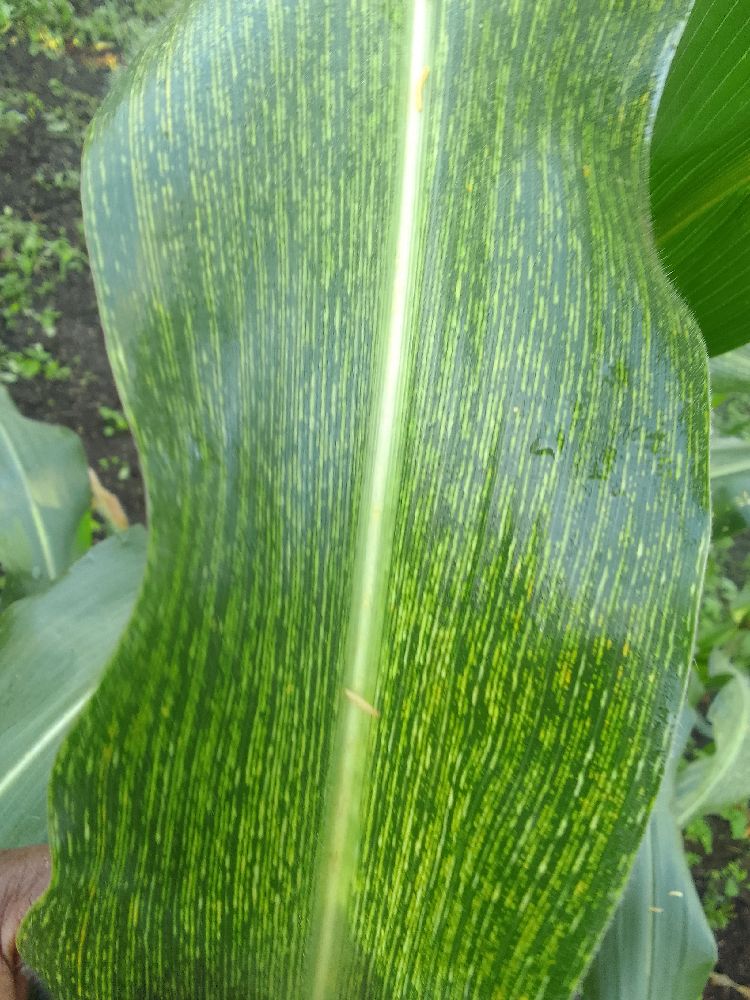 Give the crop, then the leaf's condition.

maize, maize streak virus
